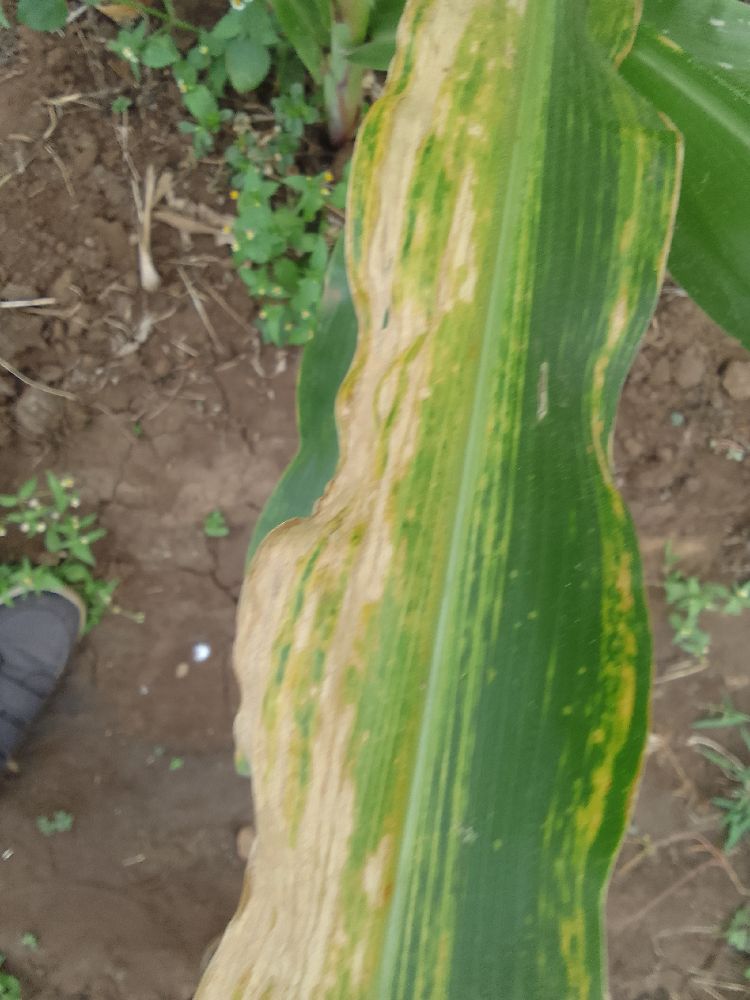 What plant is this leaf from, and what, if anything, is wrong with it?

maize, maize lethal necrosis
